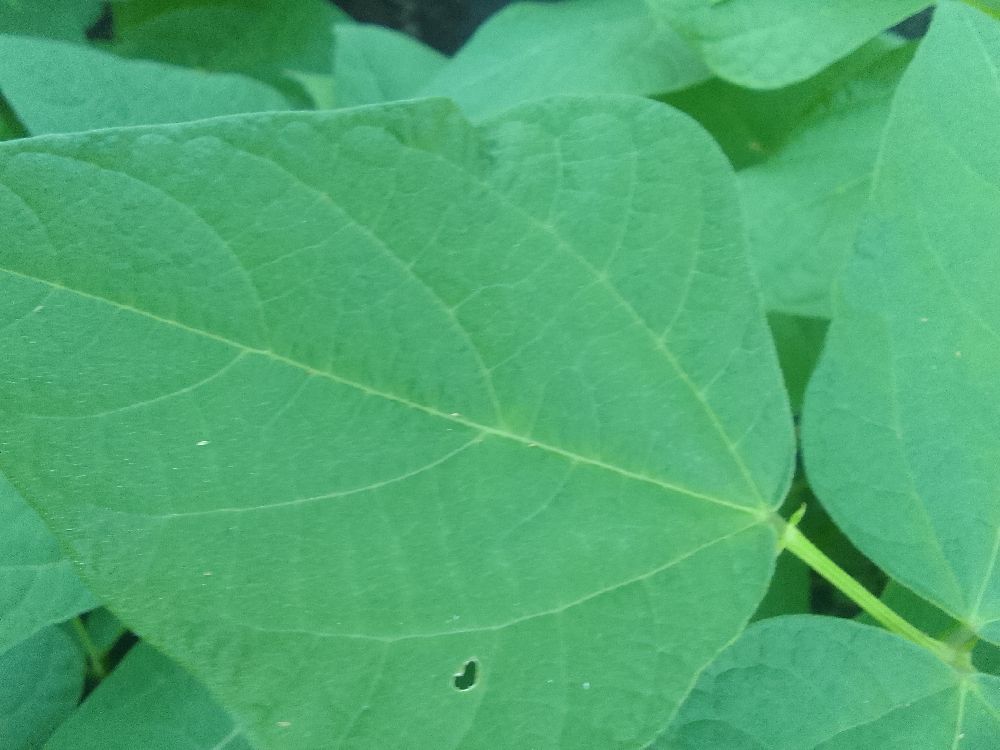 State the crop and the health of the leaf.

common bean, healthy
